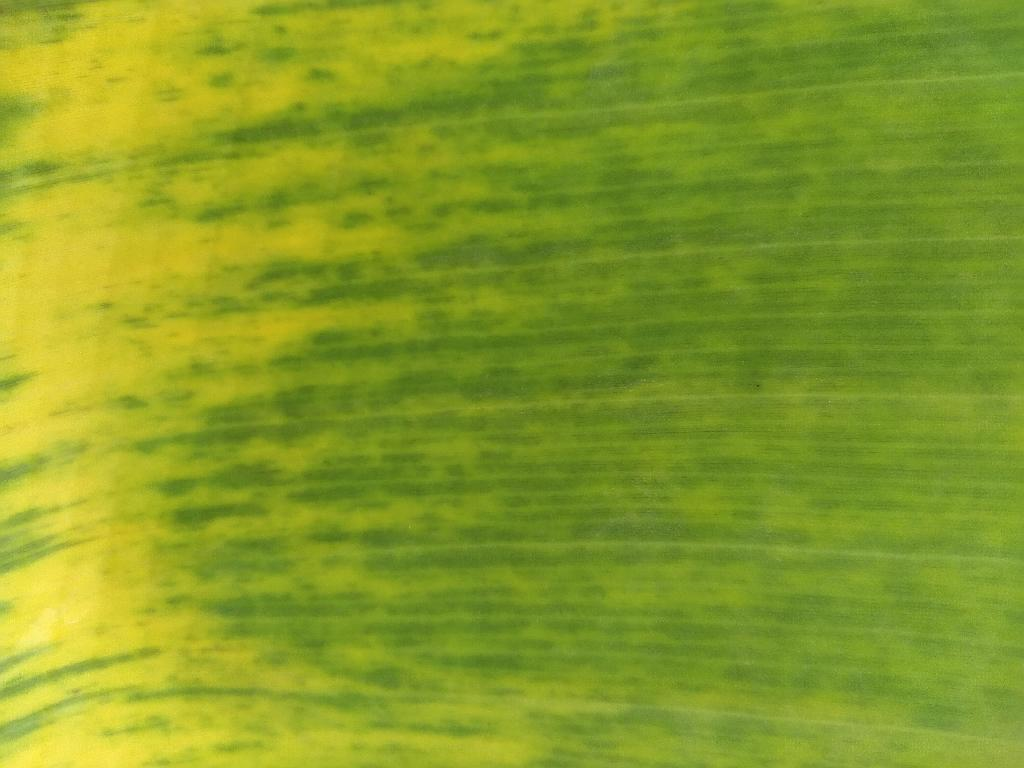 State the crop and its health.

banana, black sigatoka
